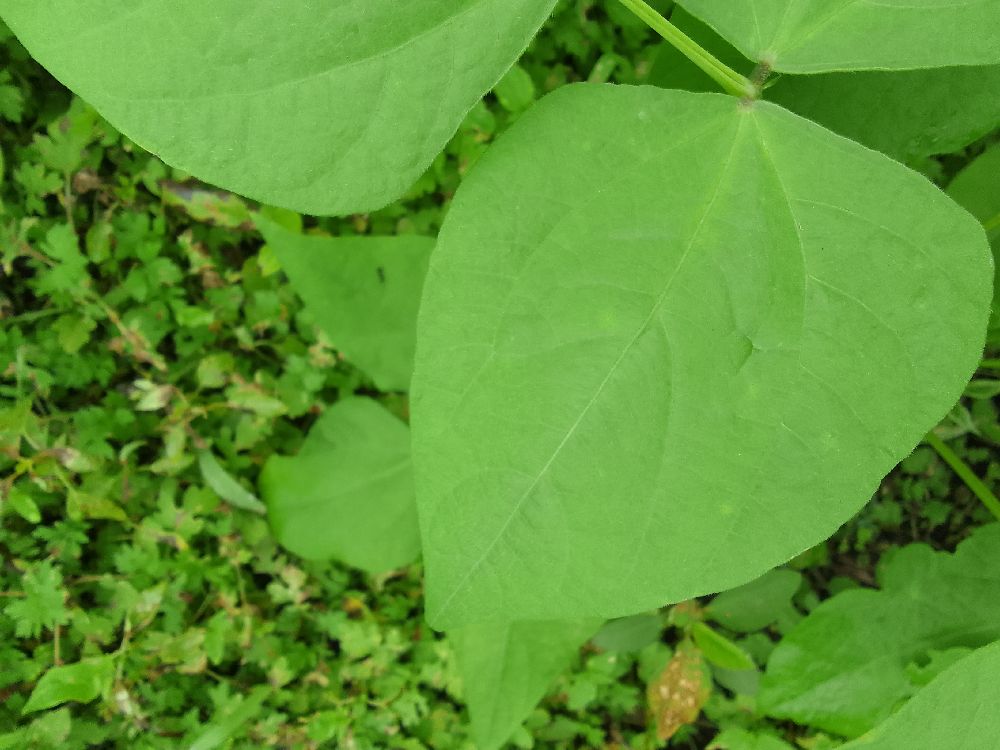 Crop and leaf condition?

common bean, healthy
